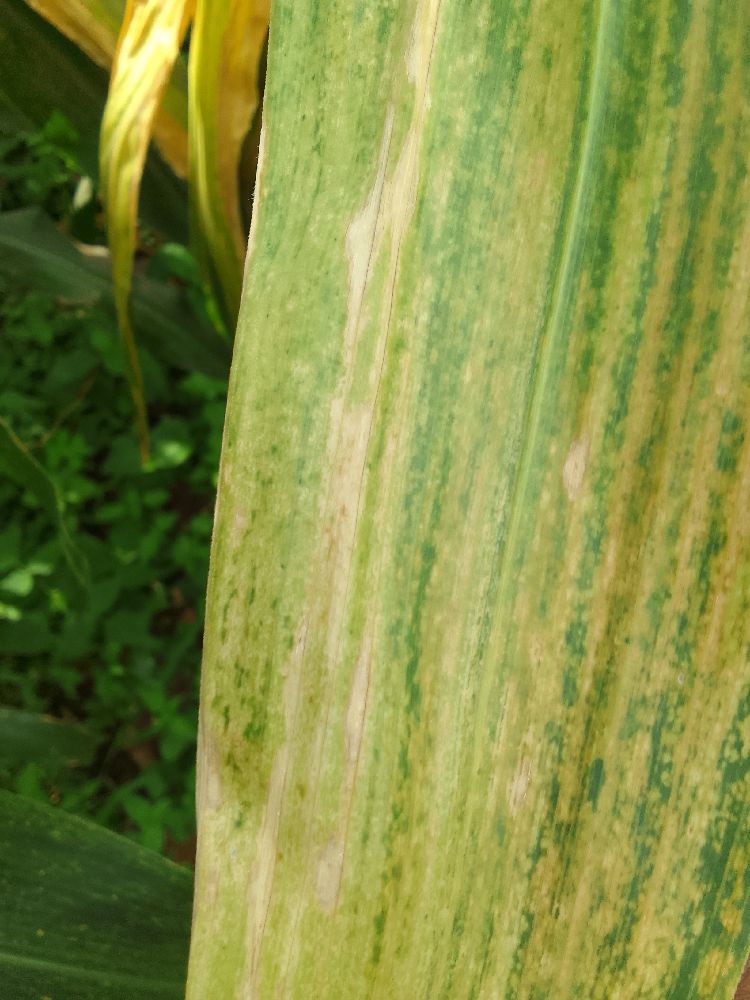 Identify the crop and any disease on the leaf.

maize, maize lethal necrosis
